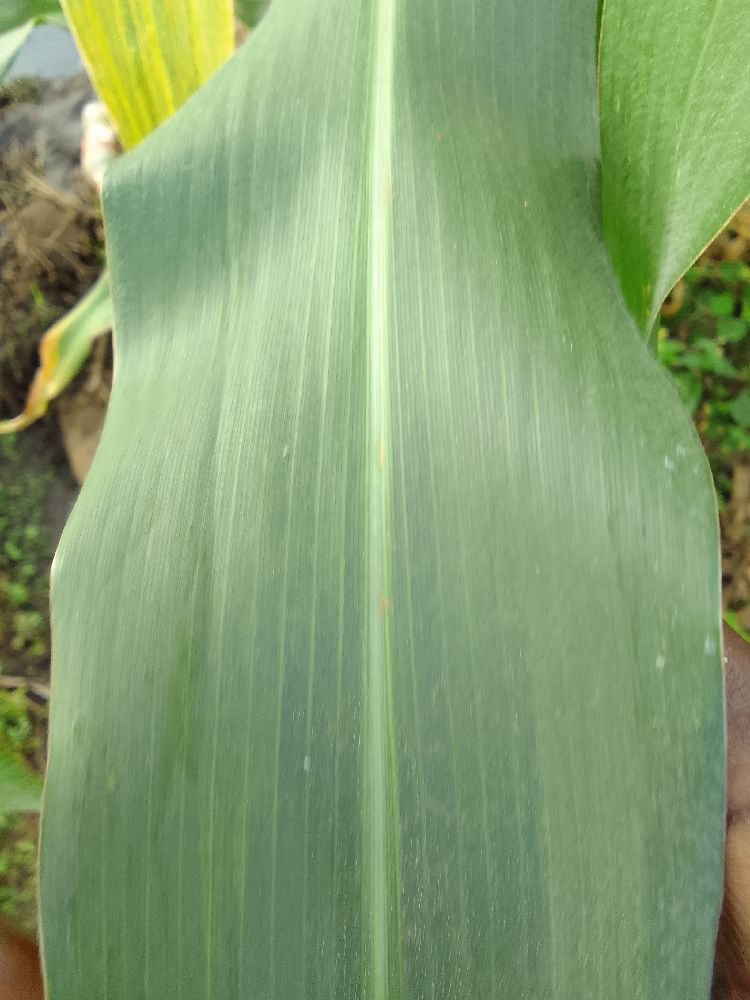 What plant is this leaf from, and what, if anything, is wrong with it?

common bean, healthy
